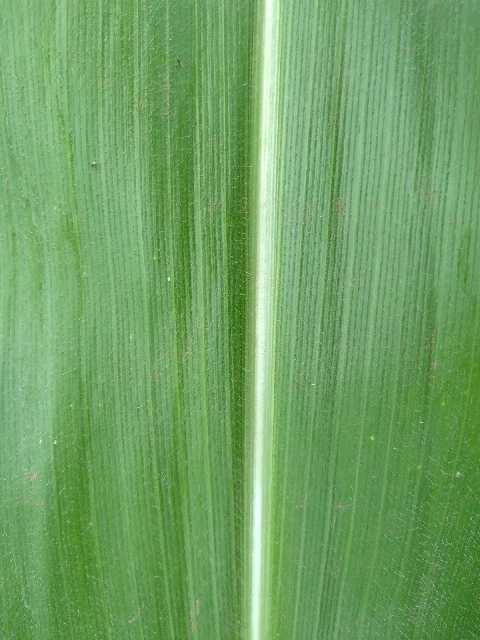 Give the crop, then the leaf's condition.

maize, healthy
